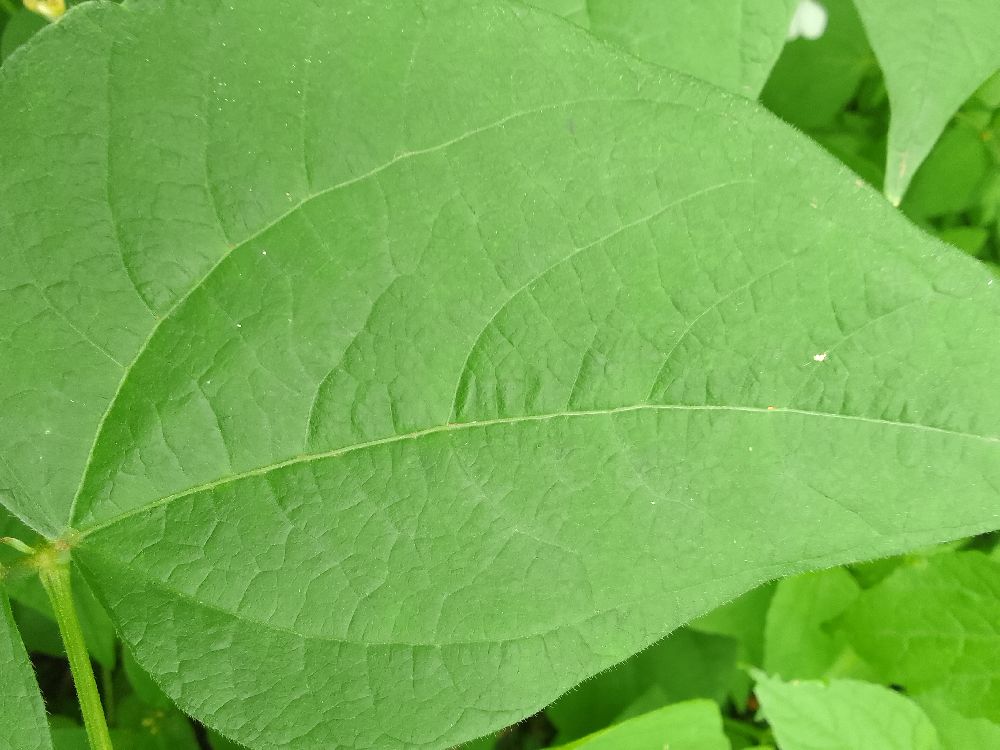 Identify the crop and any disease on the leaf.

common bean, healthy
